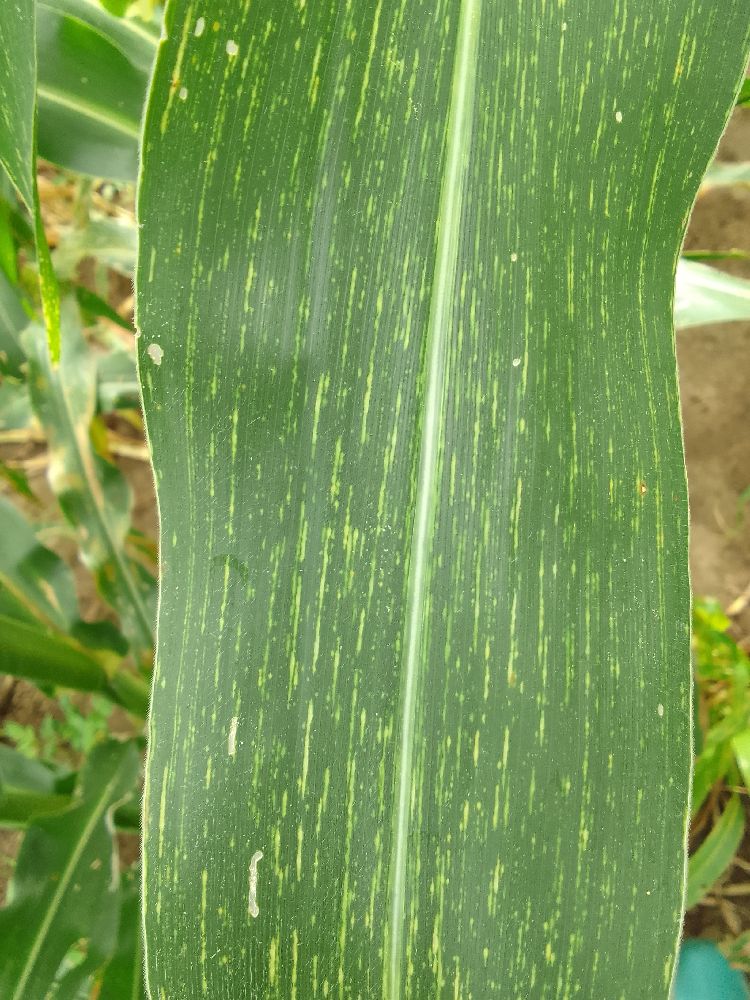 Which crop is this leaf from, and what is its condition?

maize, maize streak virus
